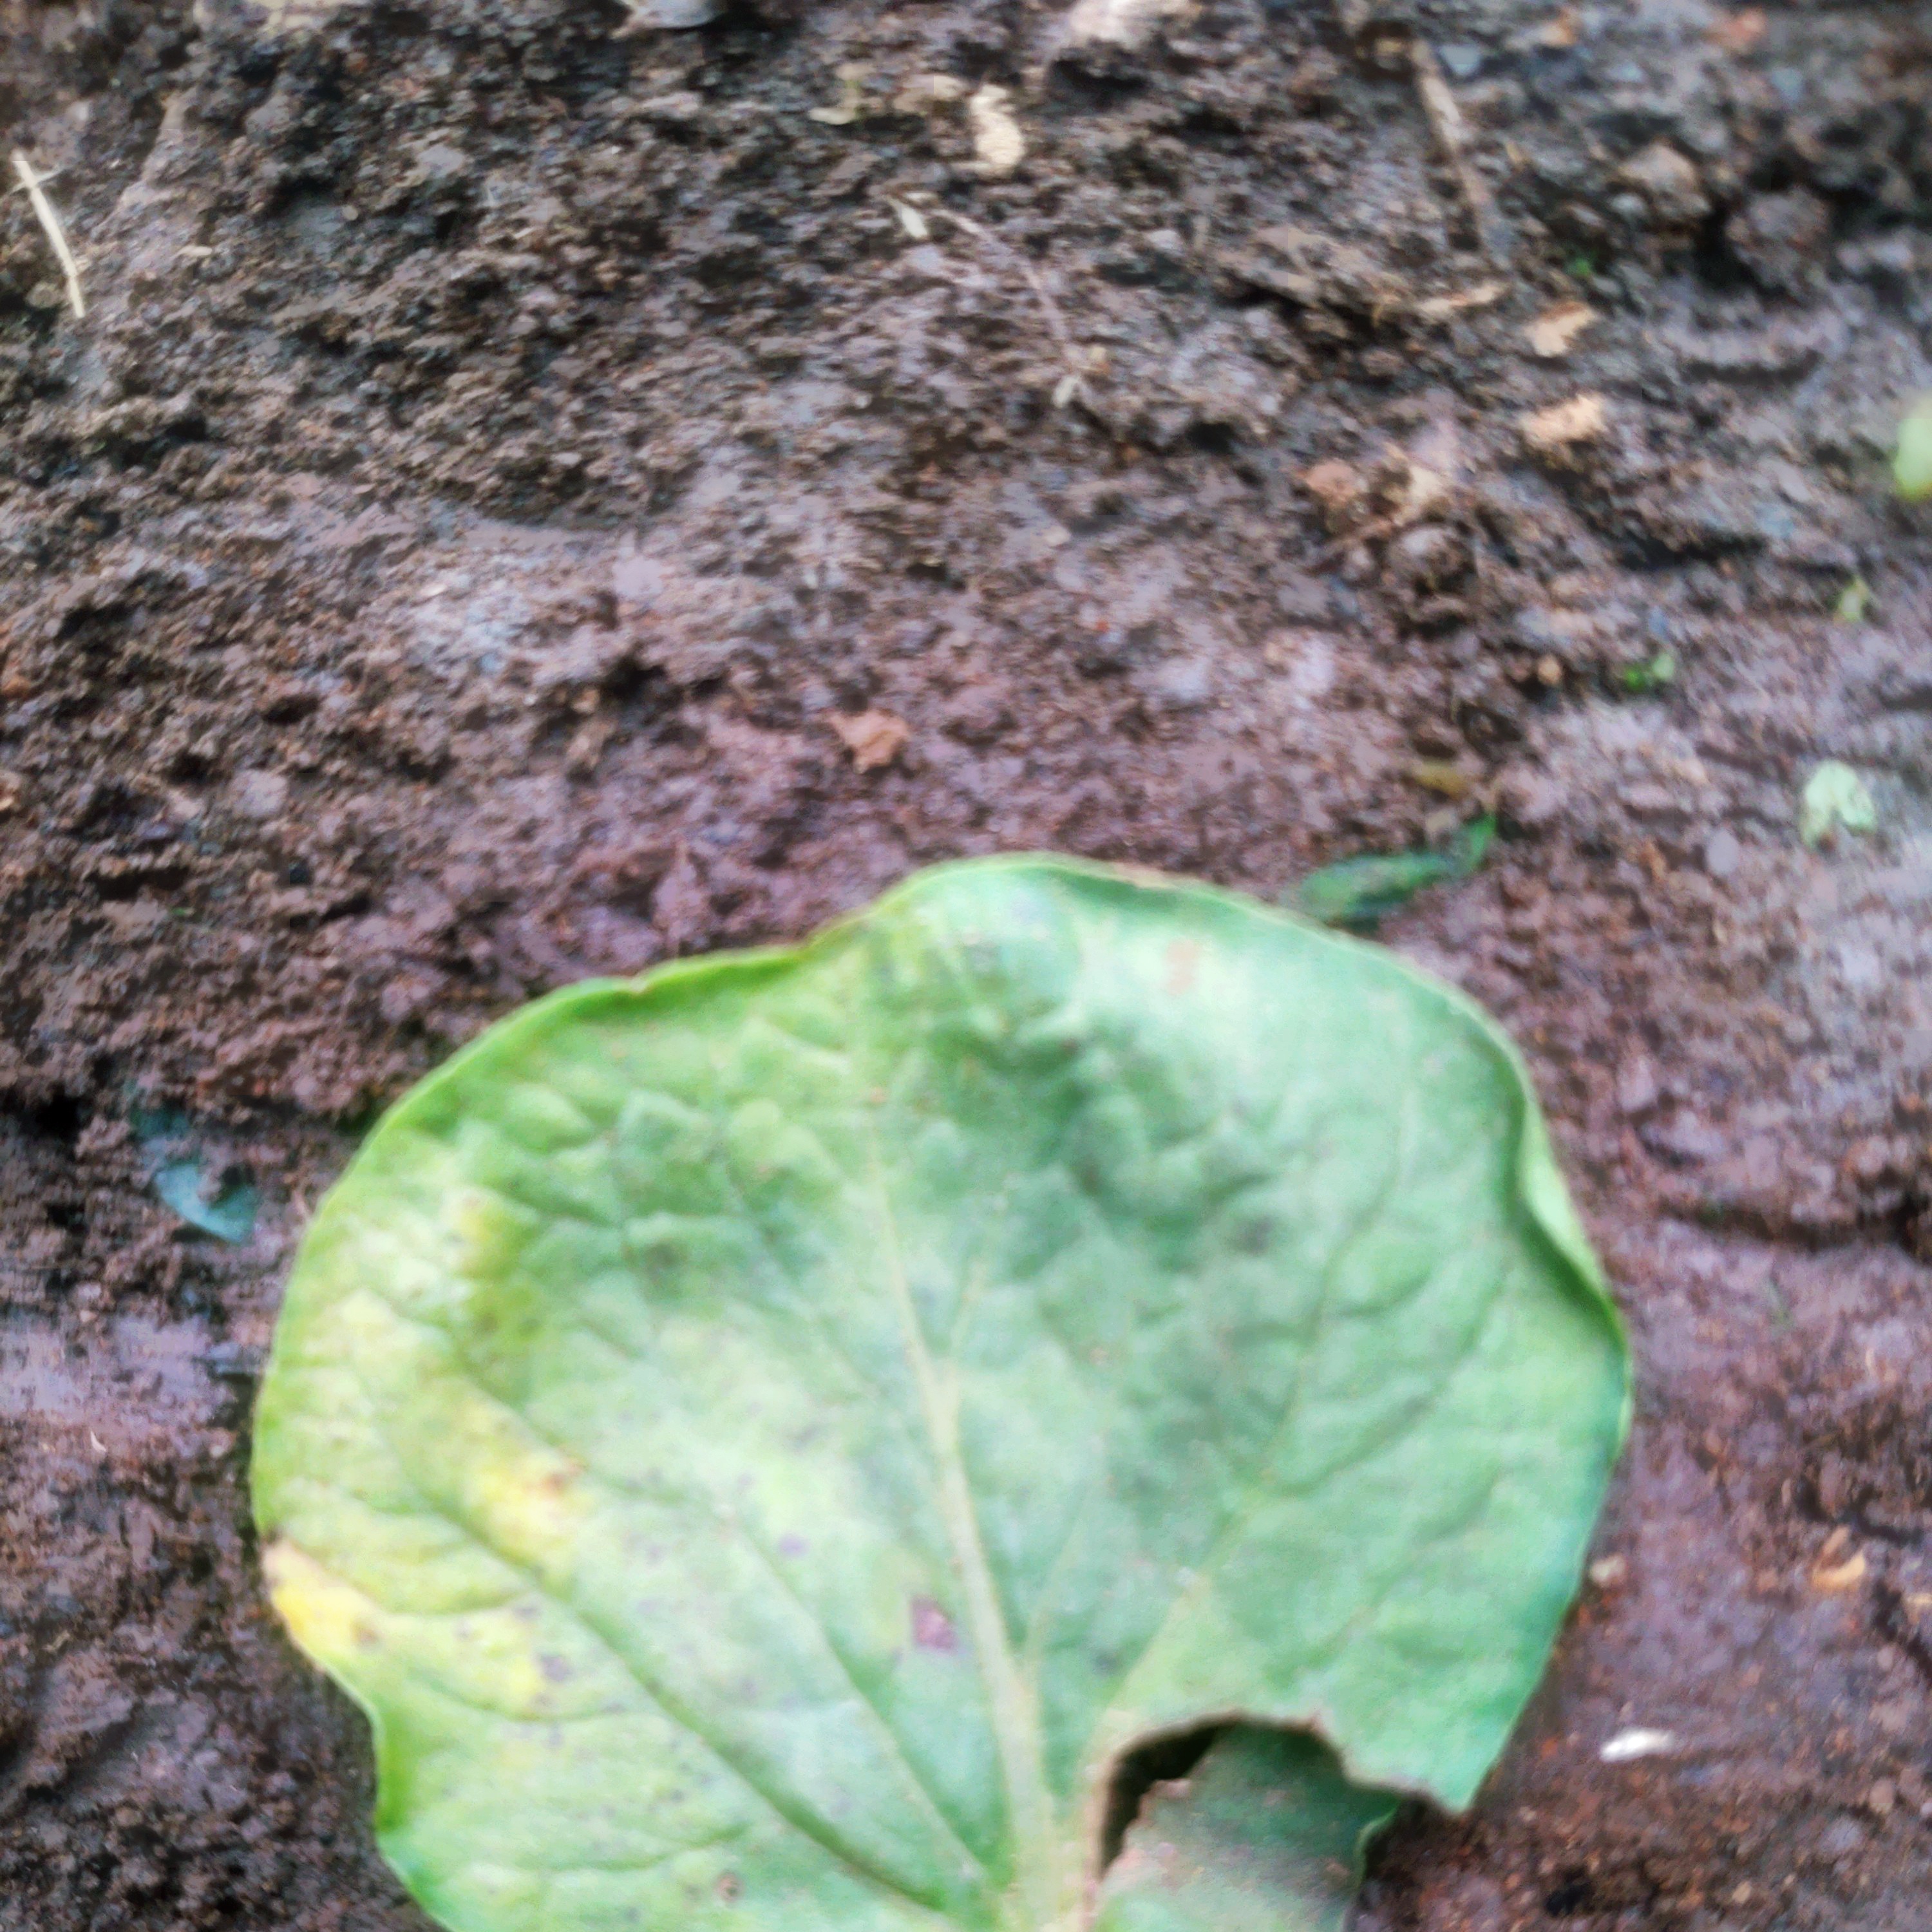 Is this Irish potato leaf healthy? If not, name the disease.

late blight
